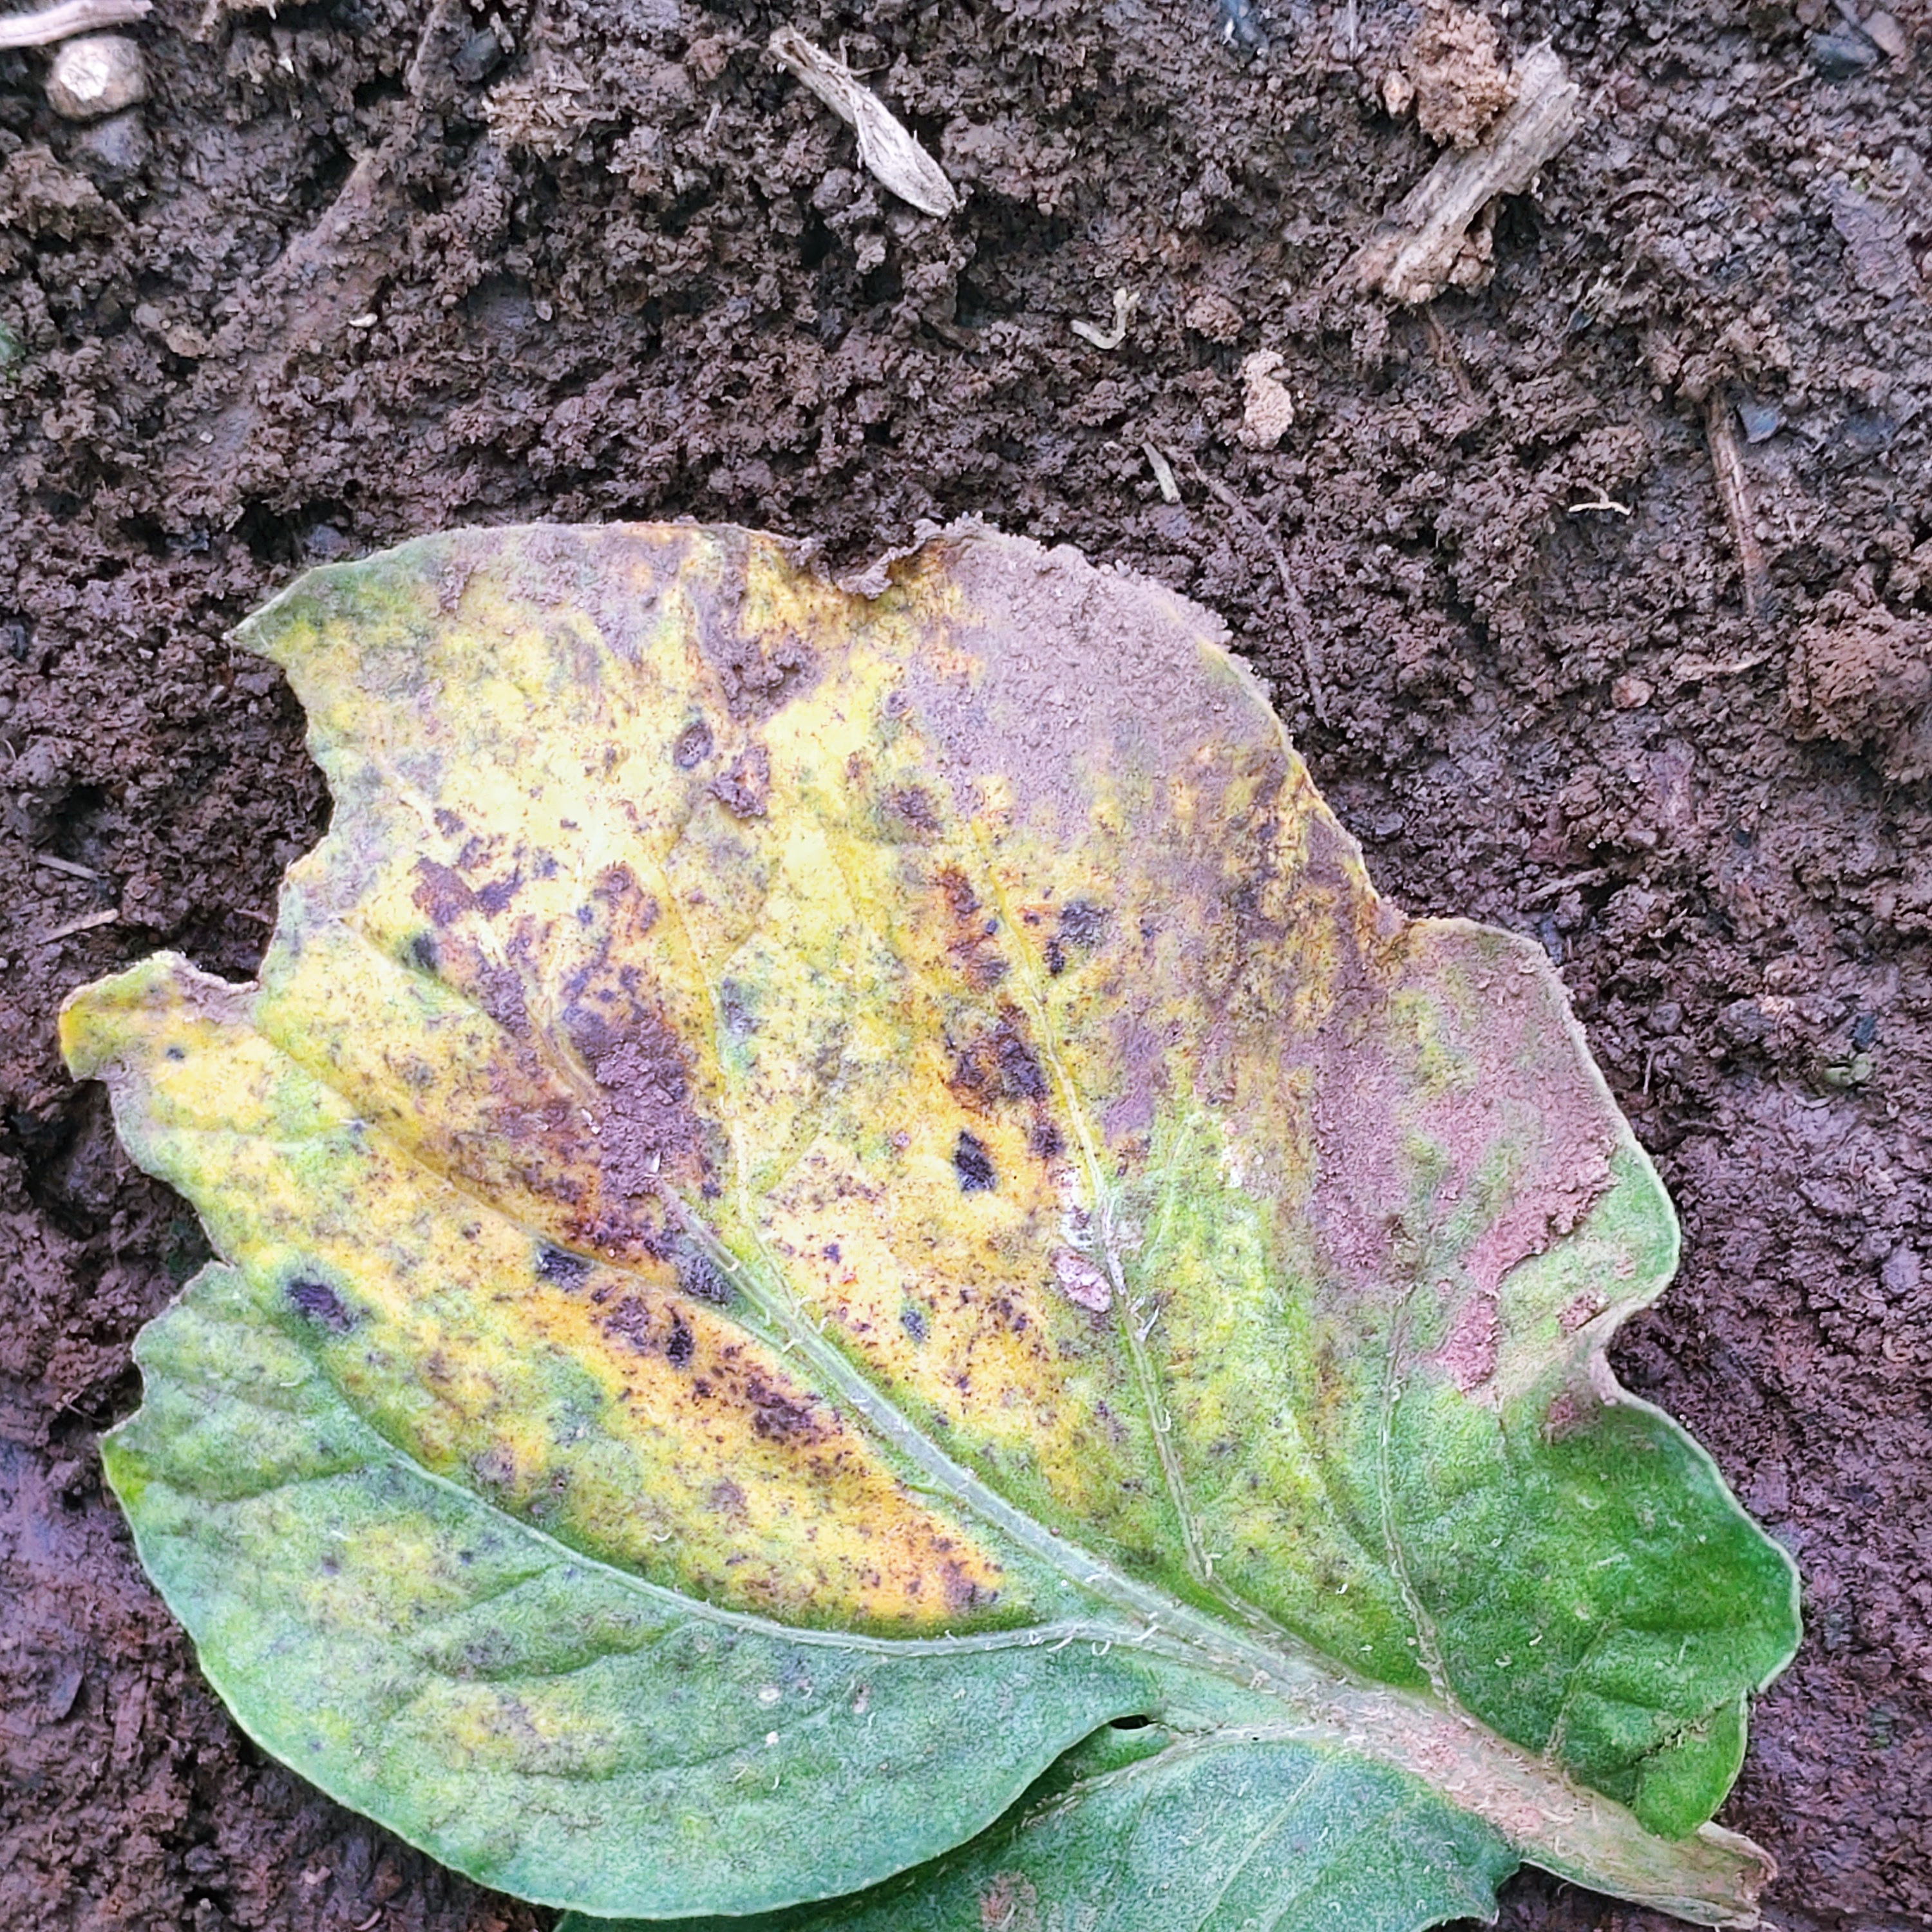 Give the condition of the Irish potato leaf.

late blight
